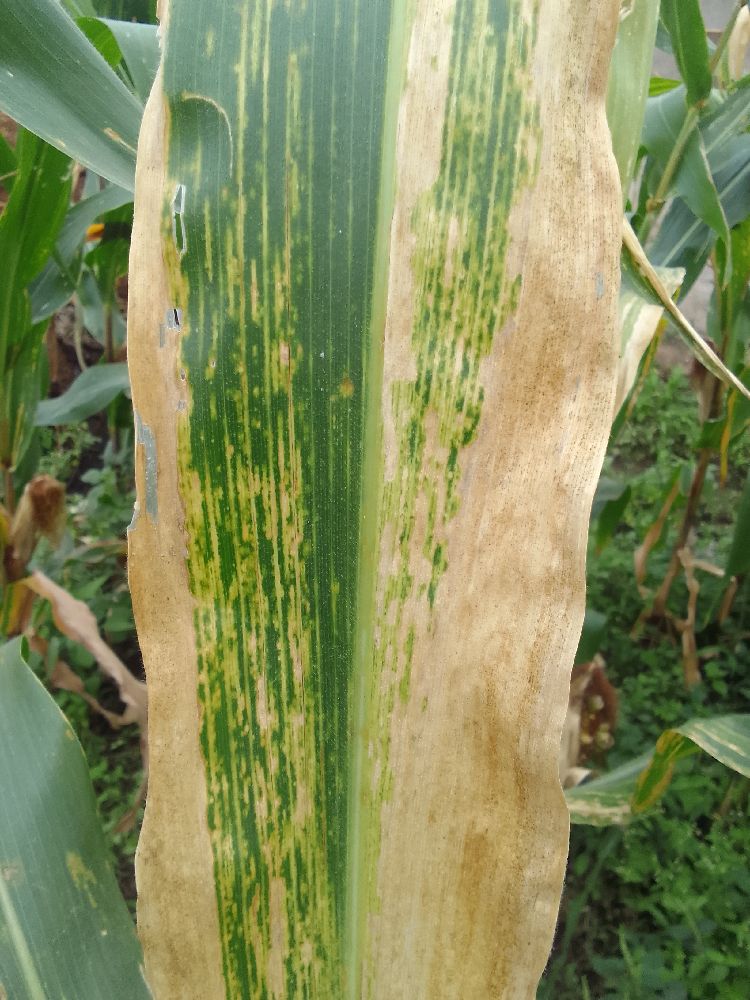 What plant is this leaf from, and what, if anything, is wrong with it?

maize, maize lethal necrosis
